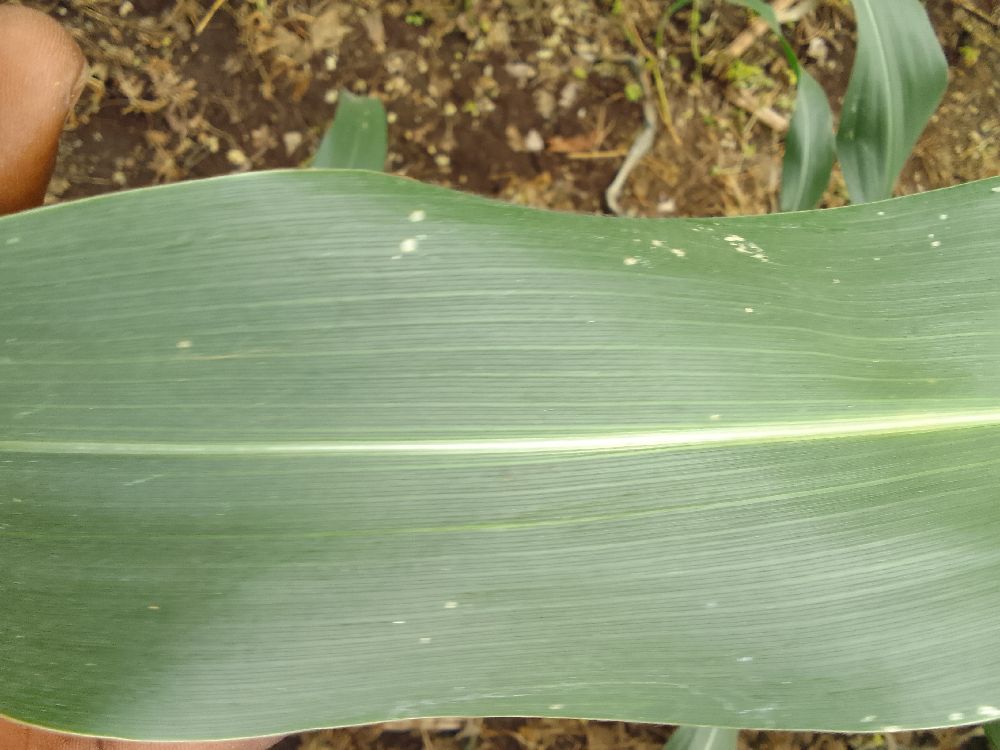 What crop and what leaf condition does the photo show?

maize, healthy
